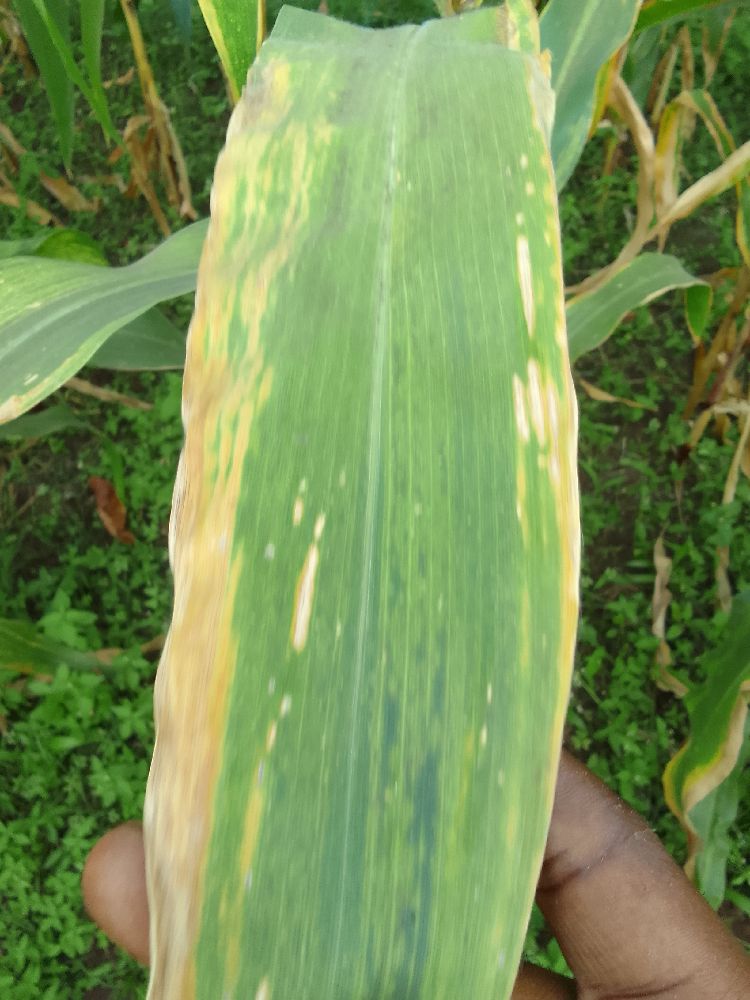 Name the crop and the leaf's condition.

maize, maize lethal necrosis
